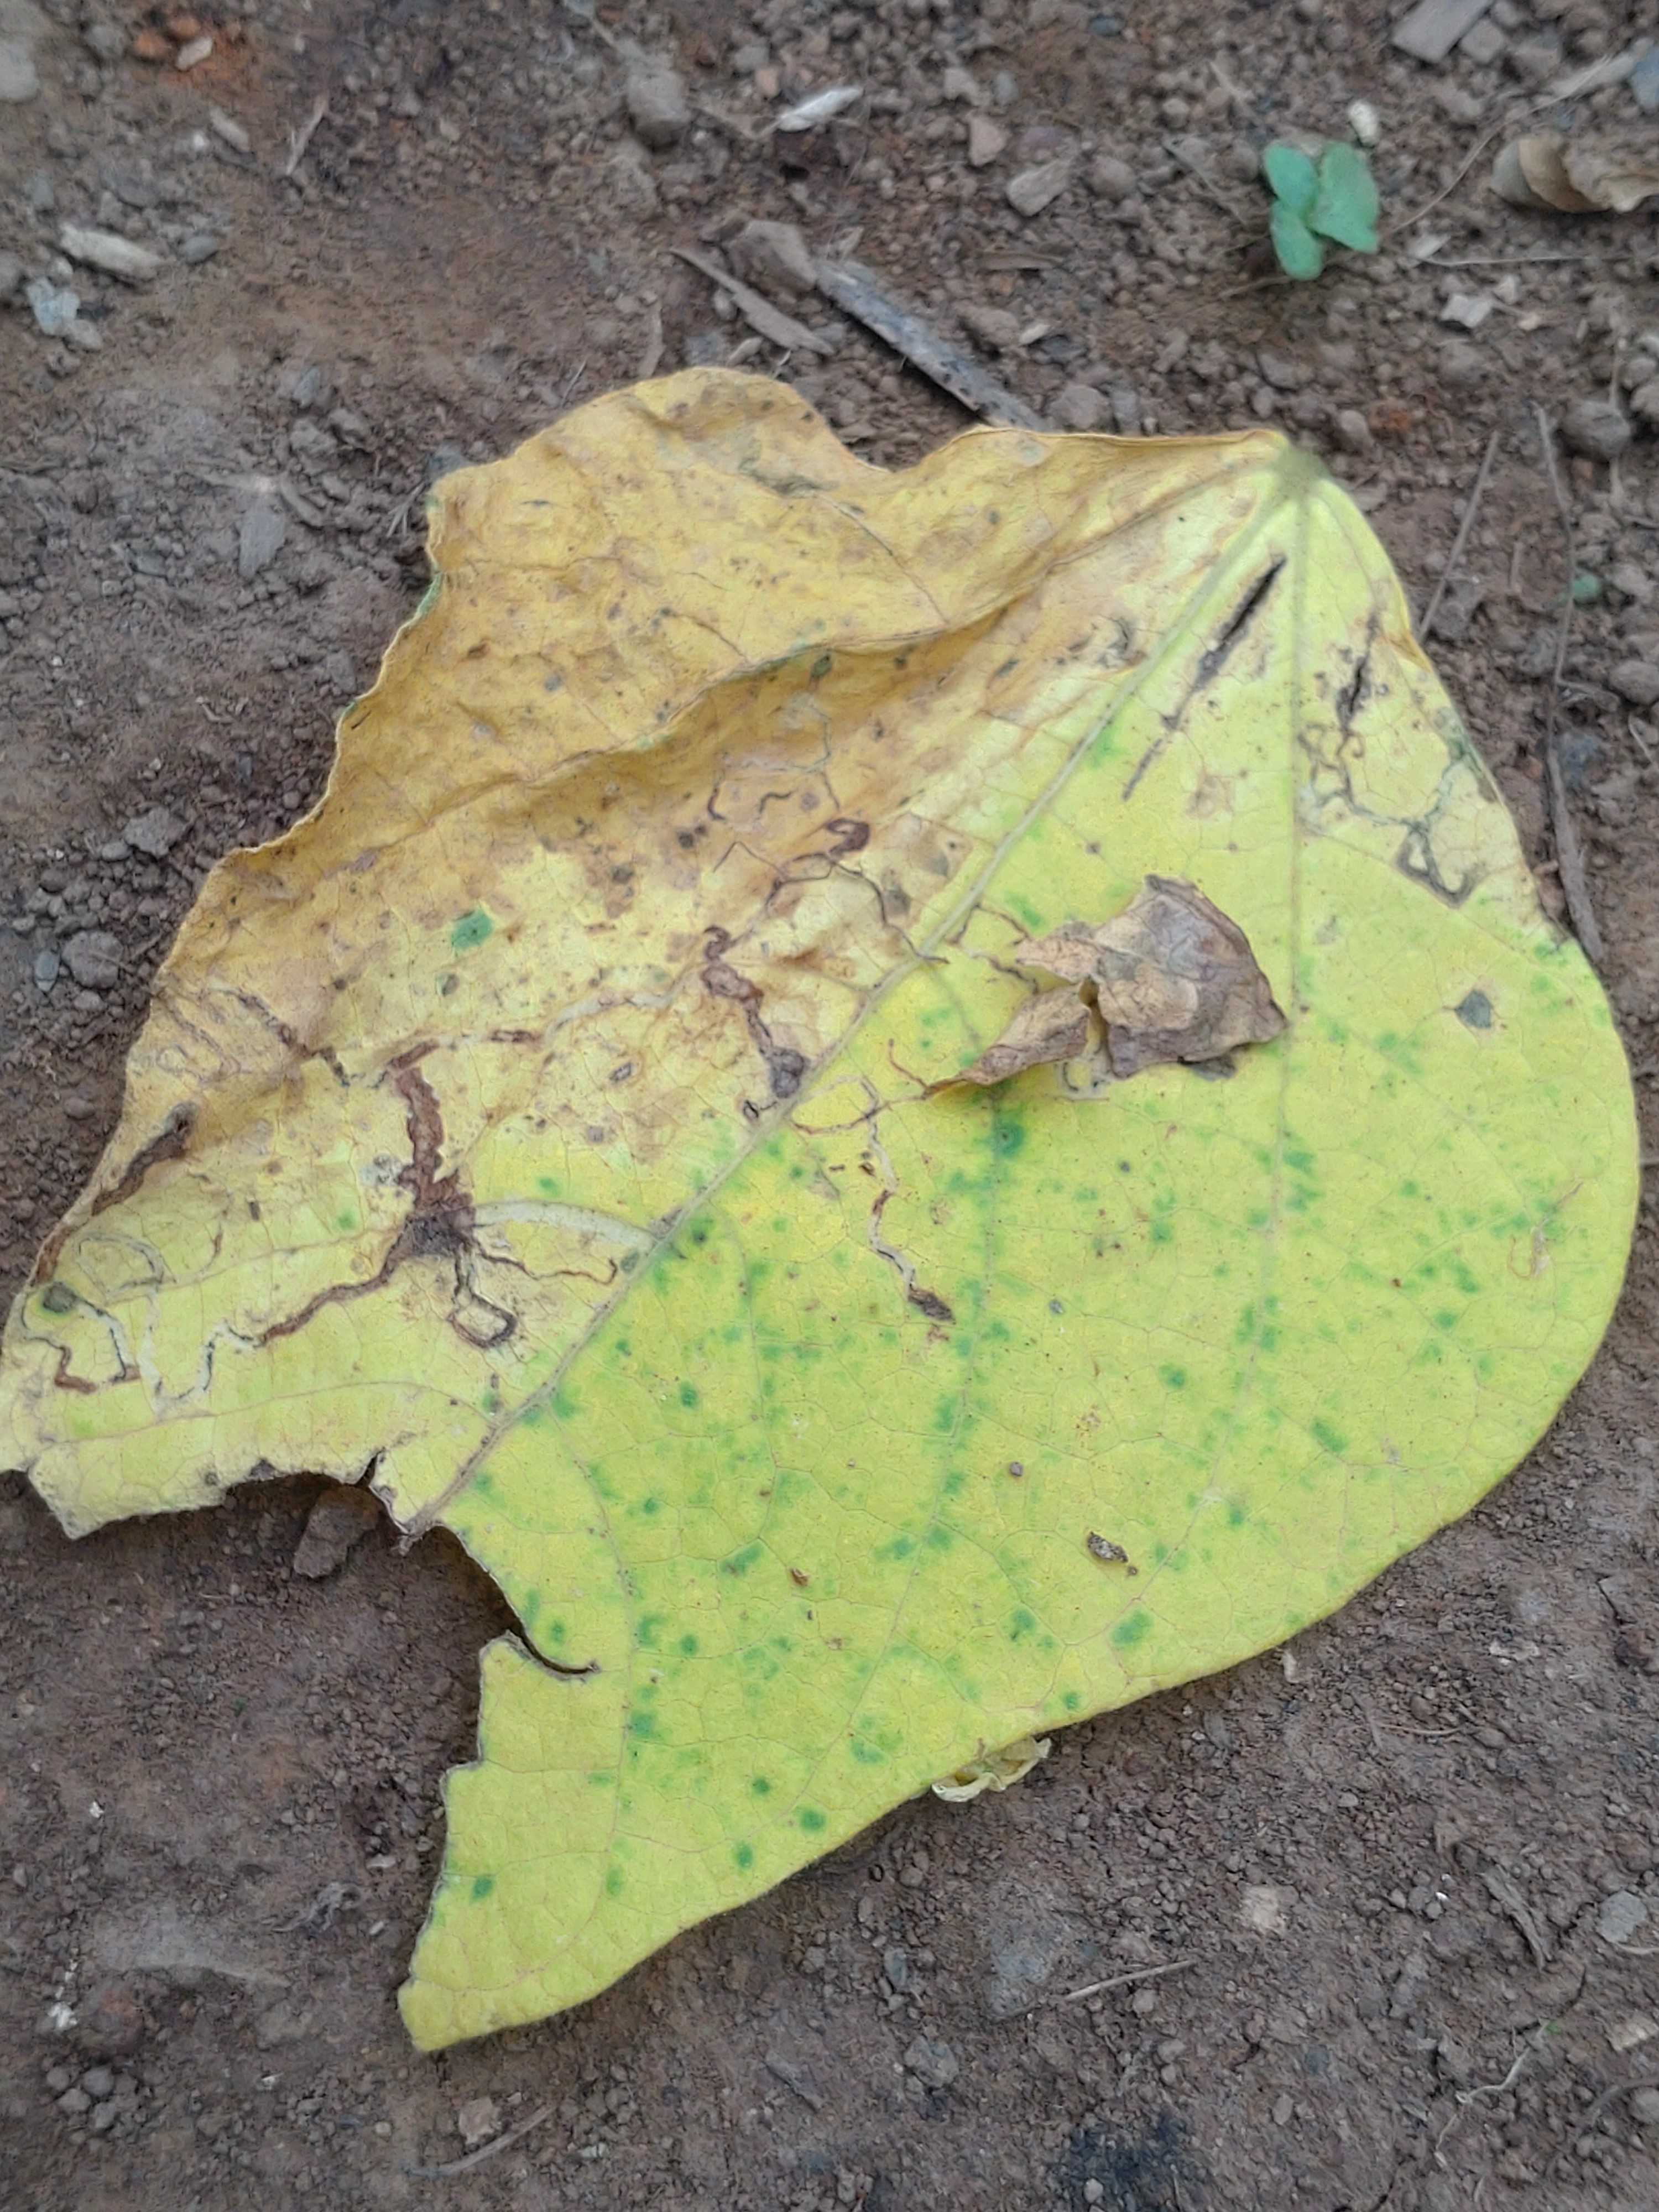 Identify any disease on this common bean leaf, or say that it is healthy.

anthracnose
